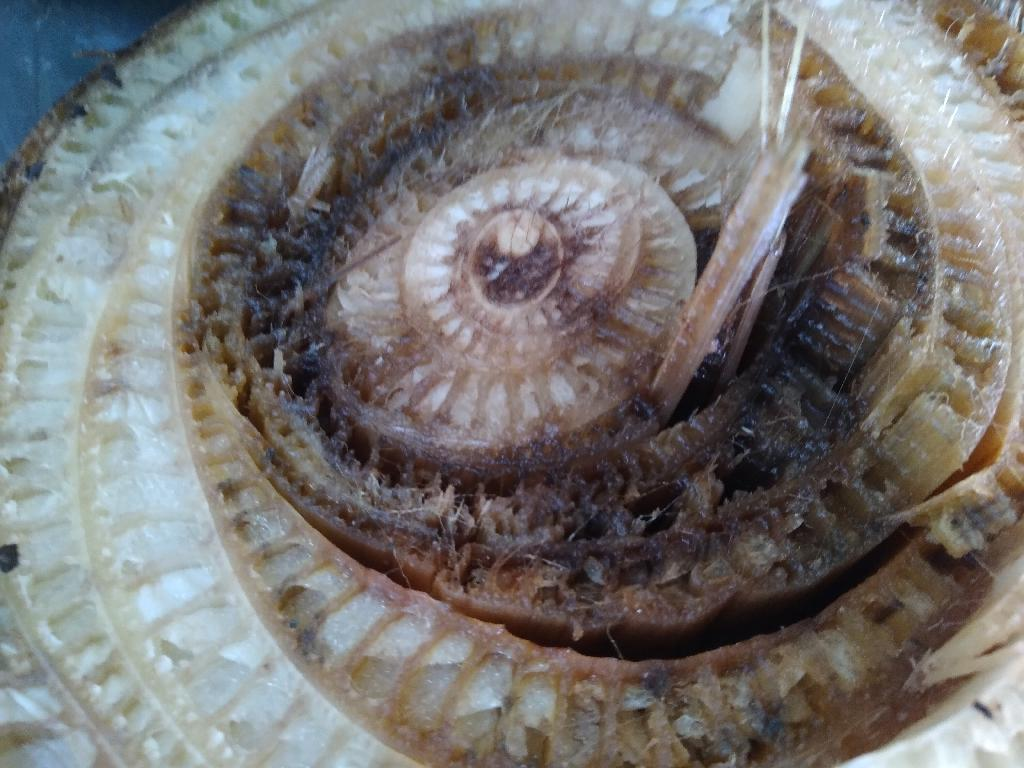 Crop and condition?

banana, fusarium wilt race 1
